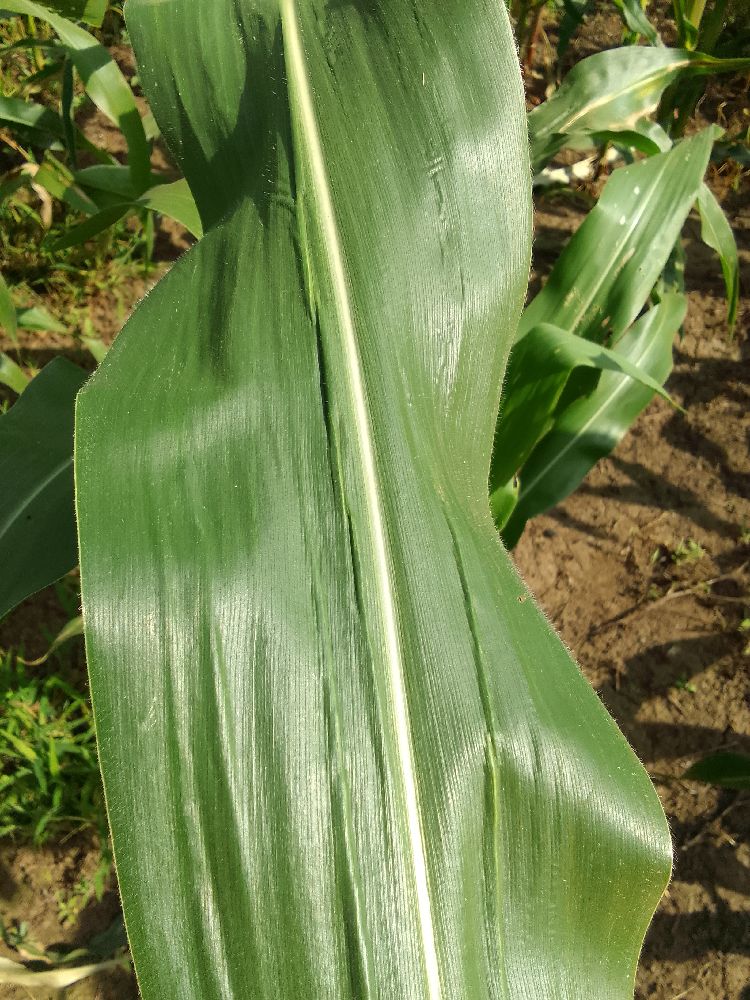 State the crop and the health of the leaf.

maize, healthy
